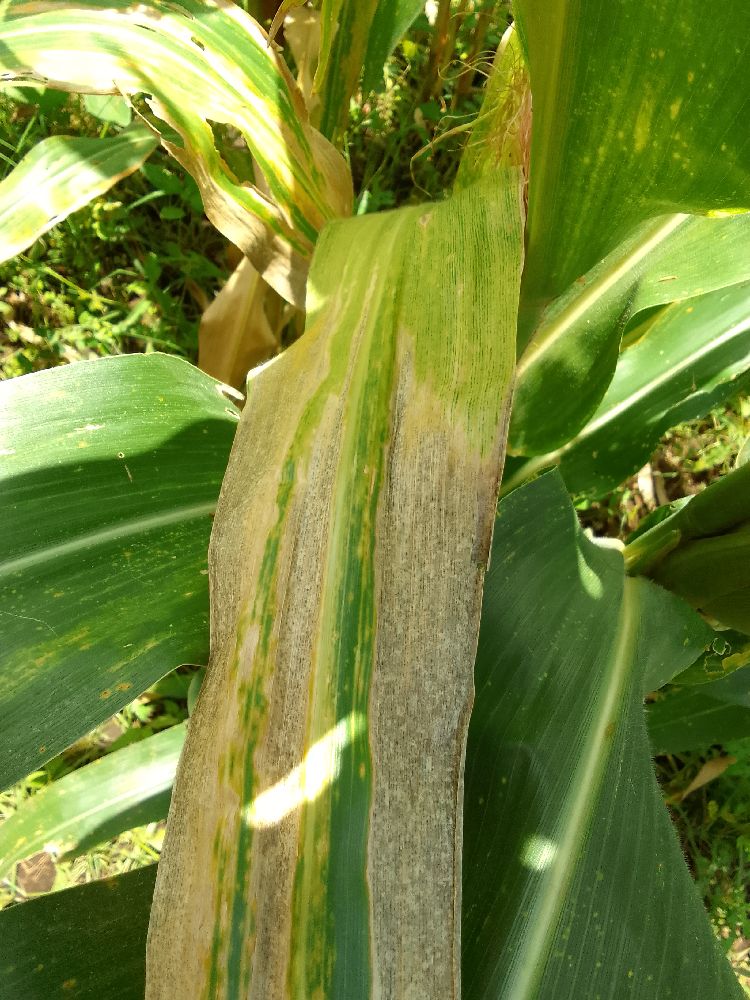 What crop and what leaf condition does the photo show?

maize, maize lethal necrosis
